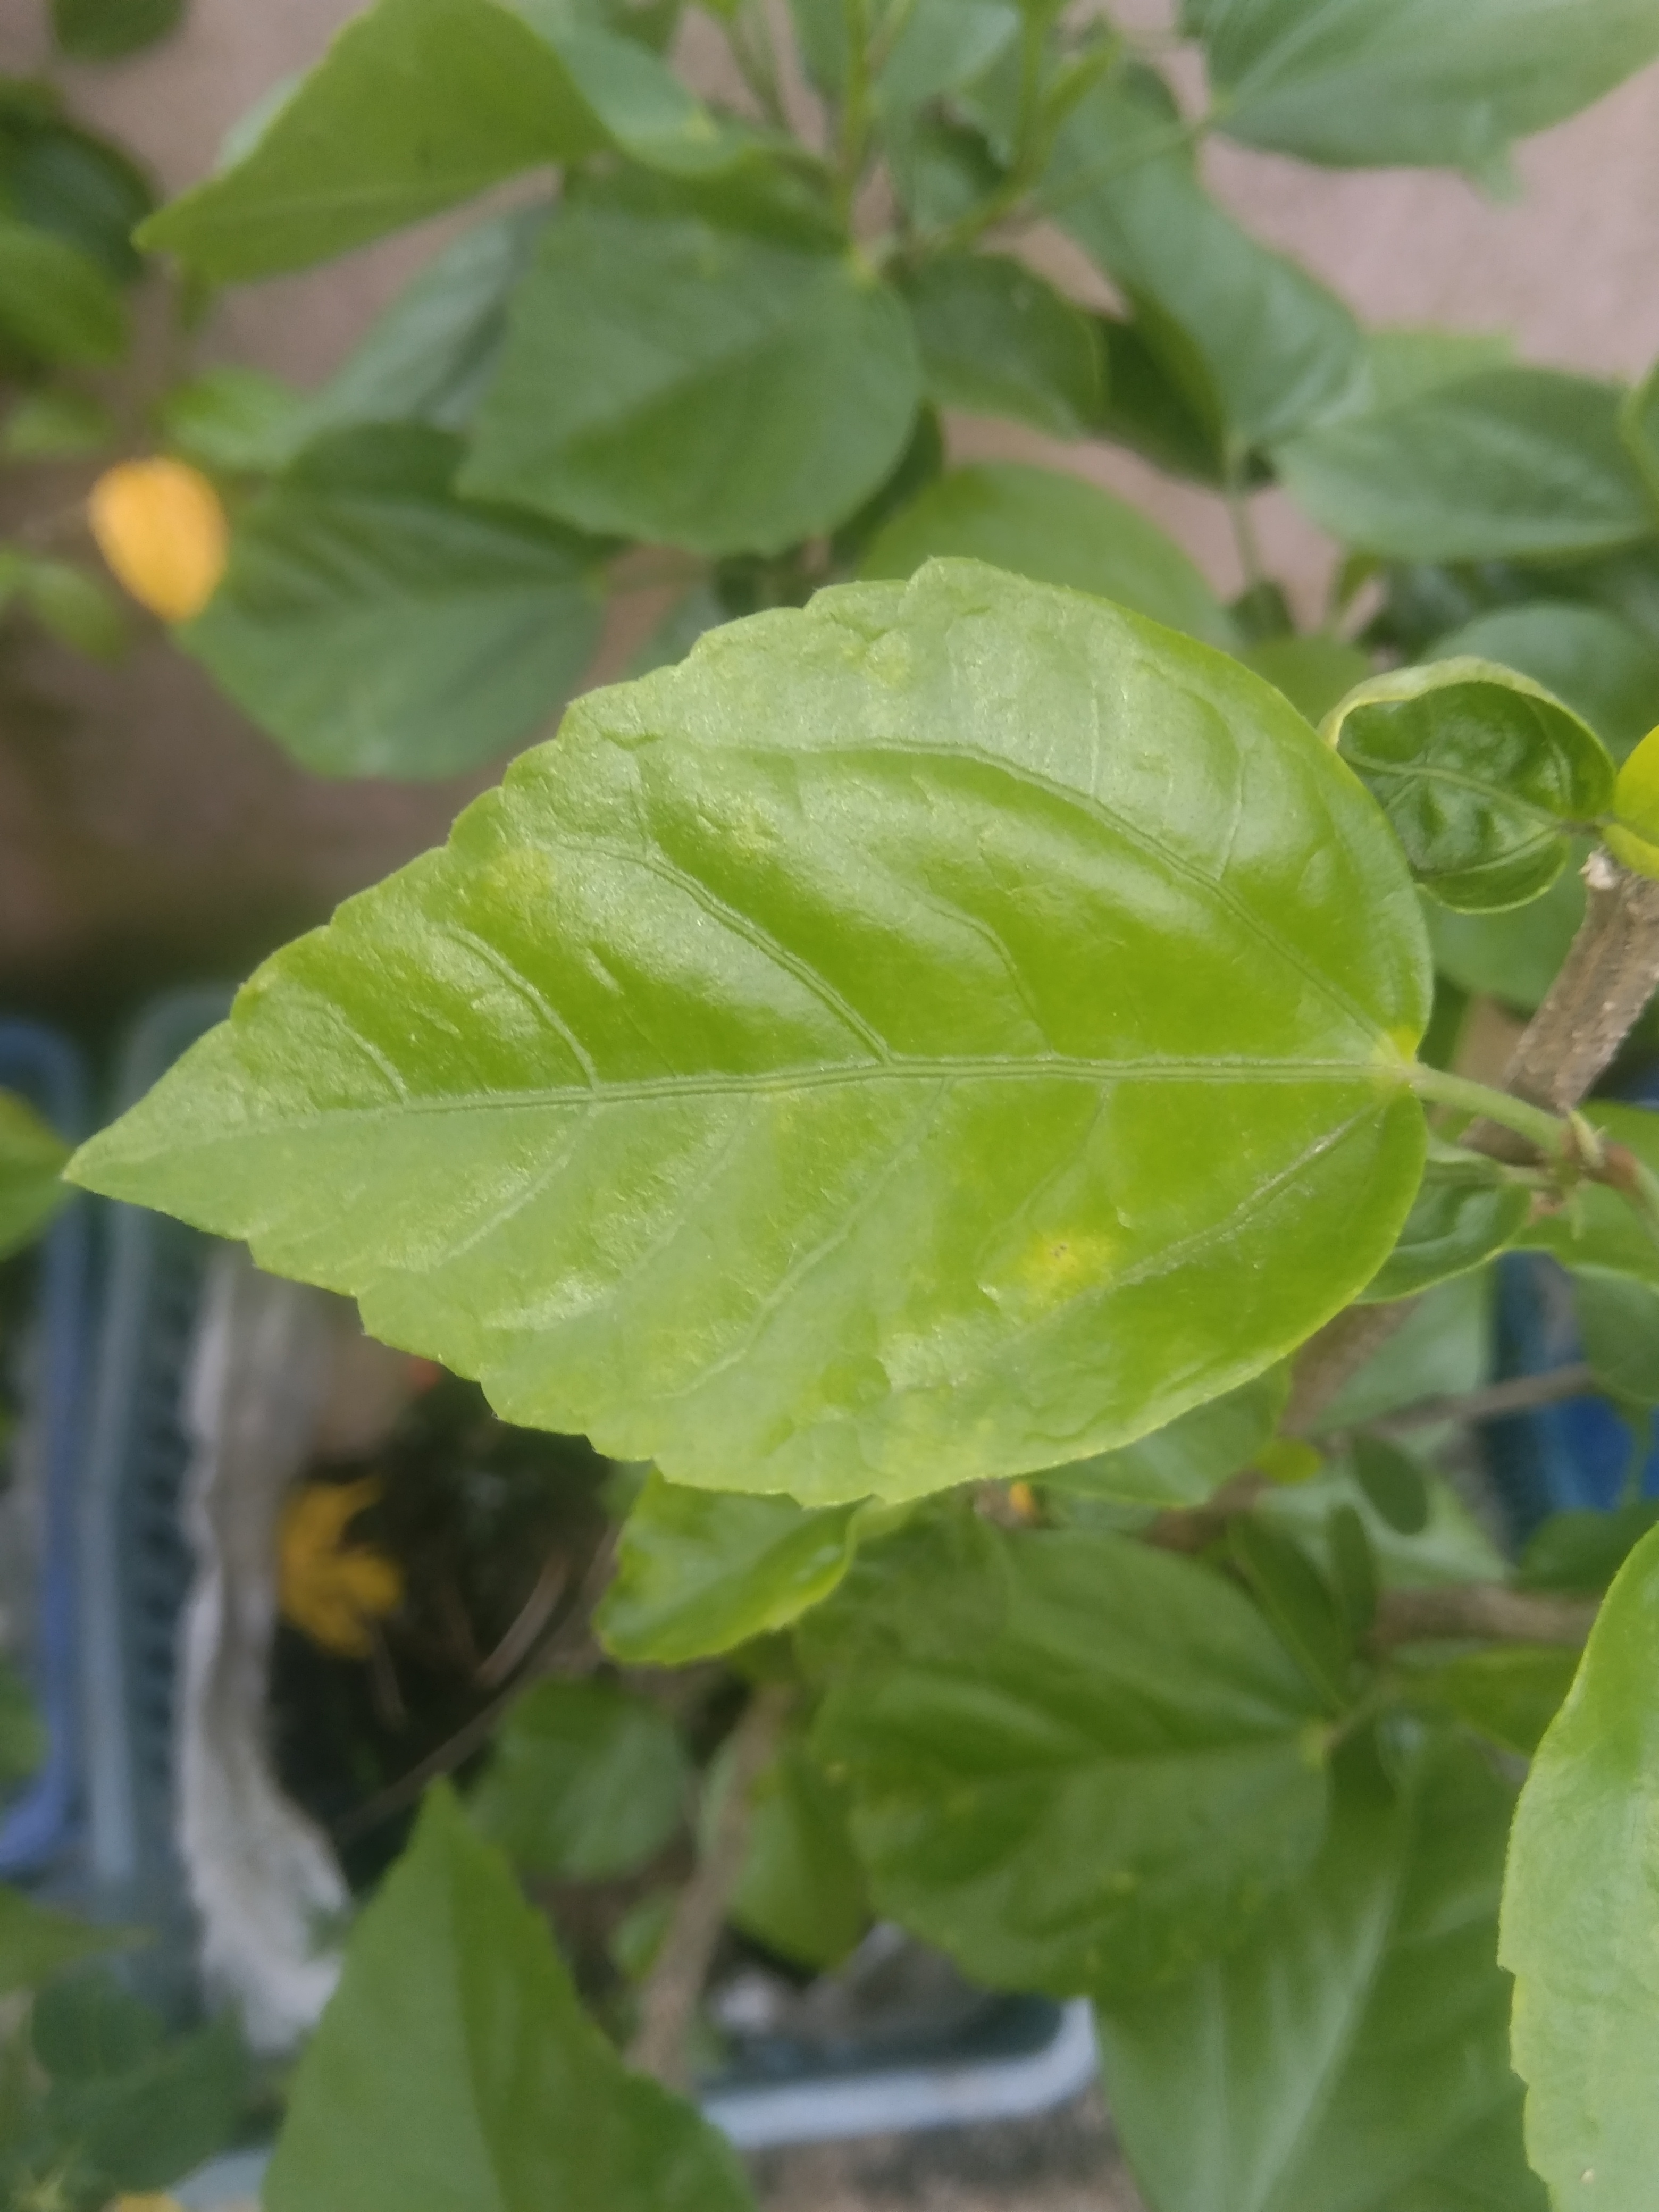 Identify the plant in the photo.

hibiscus
